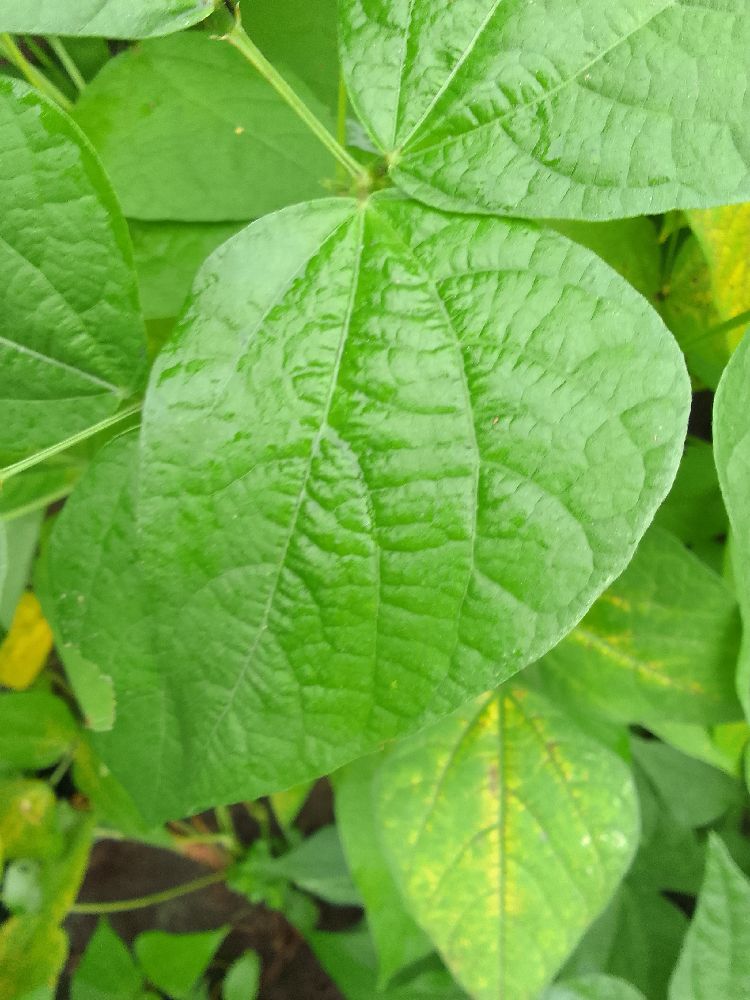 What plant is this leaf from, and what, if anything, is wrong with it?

common bean, healthy
